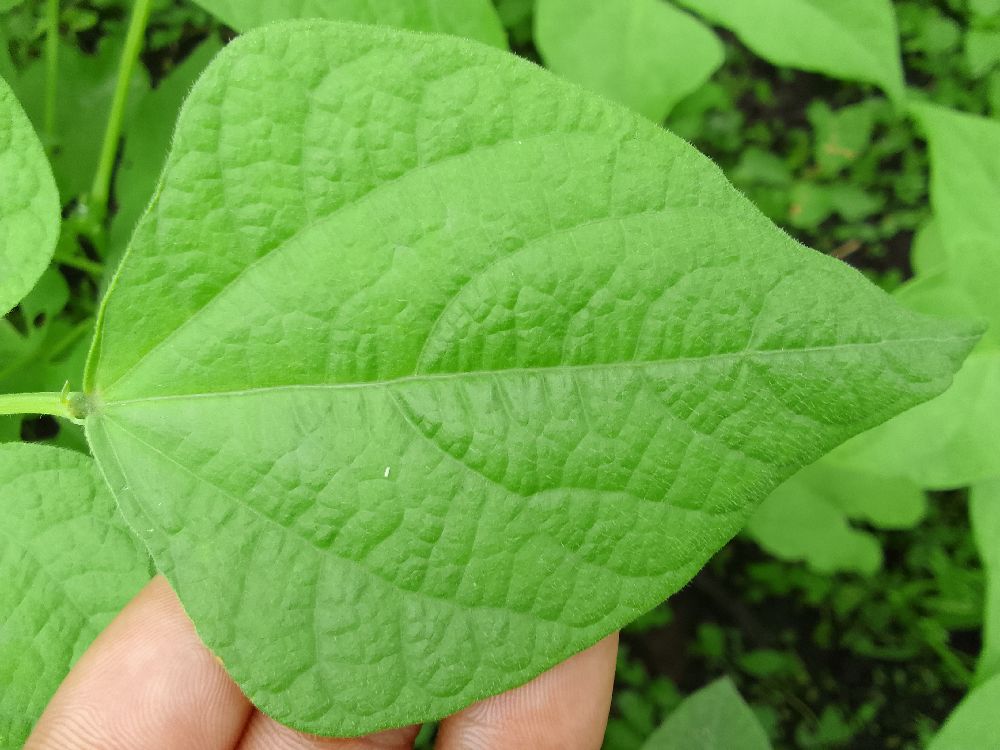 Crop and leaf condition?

common bean, healthy
